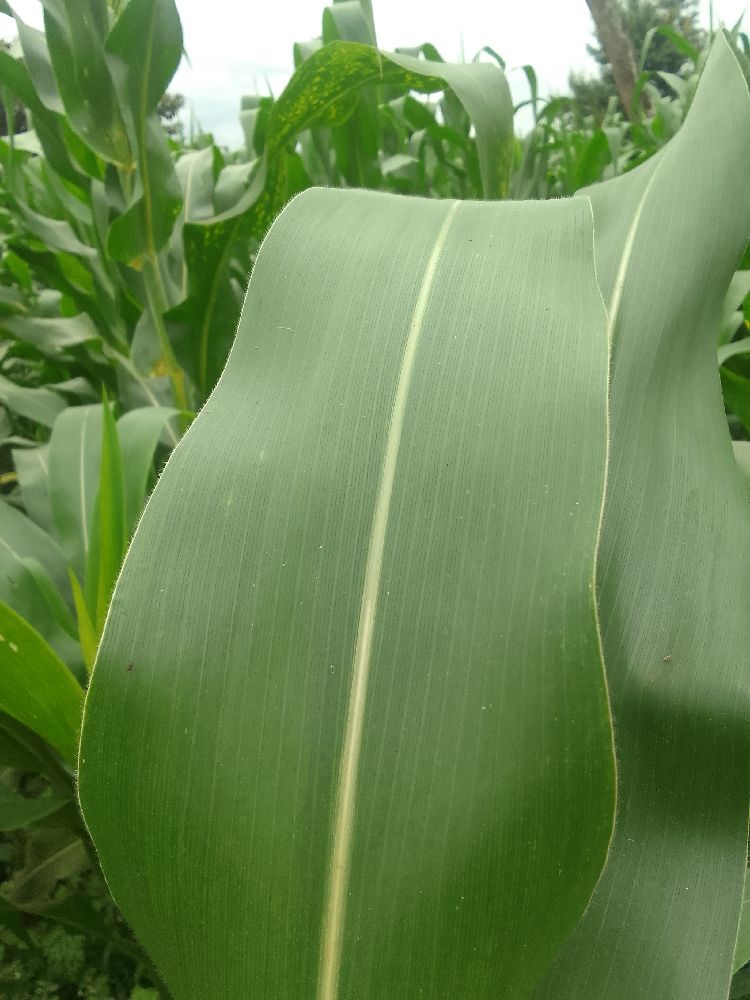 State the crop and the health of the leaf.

maize, healthy
